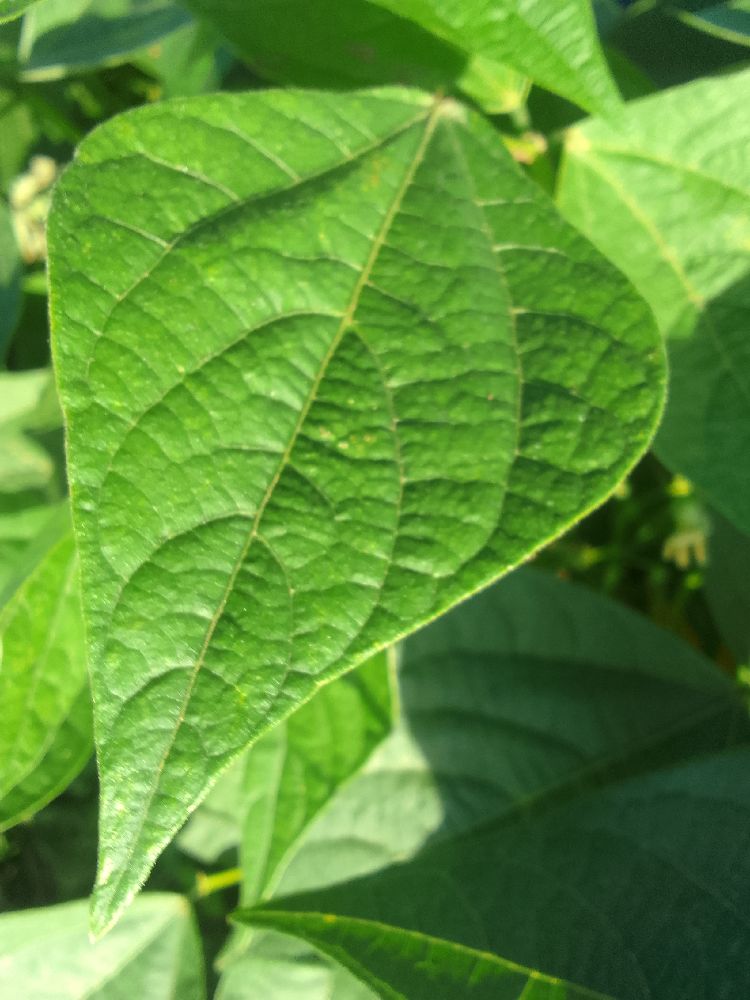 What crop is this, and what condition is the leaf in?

common bean, healthy
